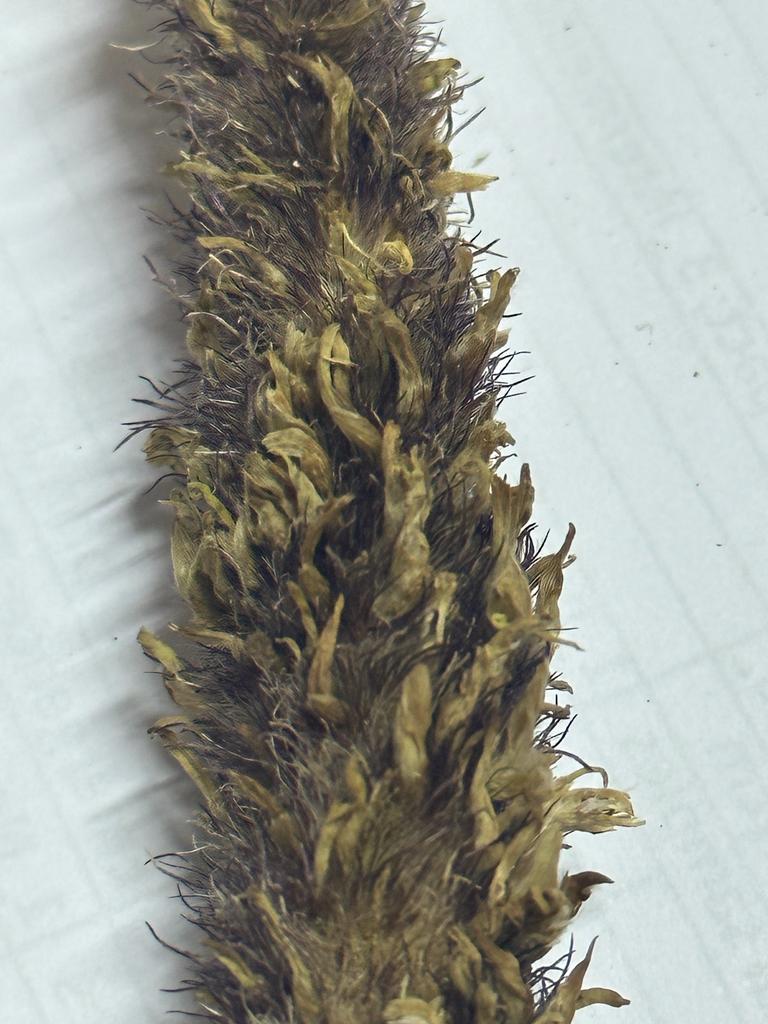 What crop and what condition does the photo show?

pearl millet, sclerospora graminicola
